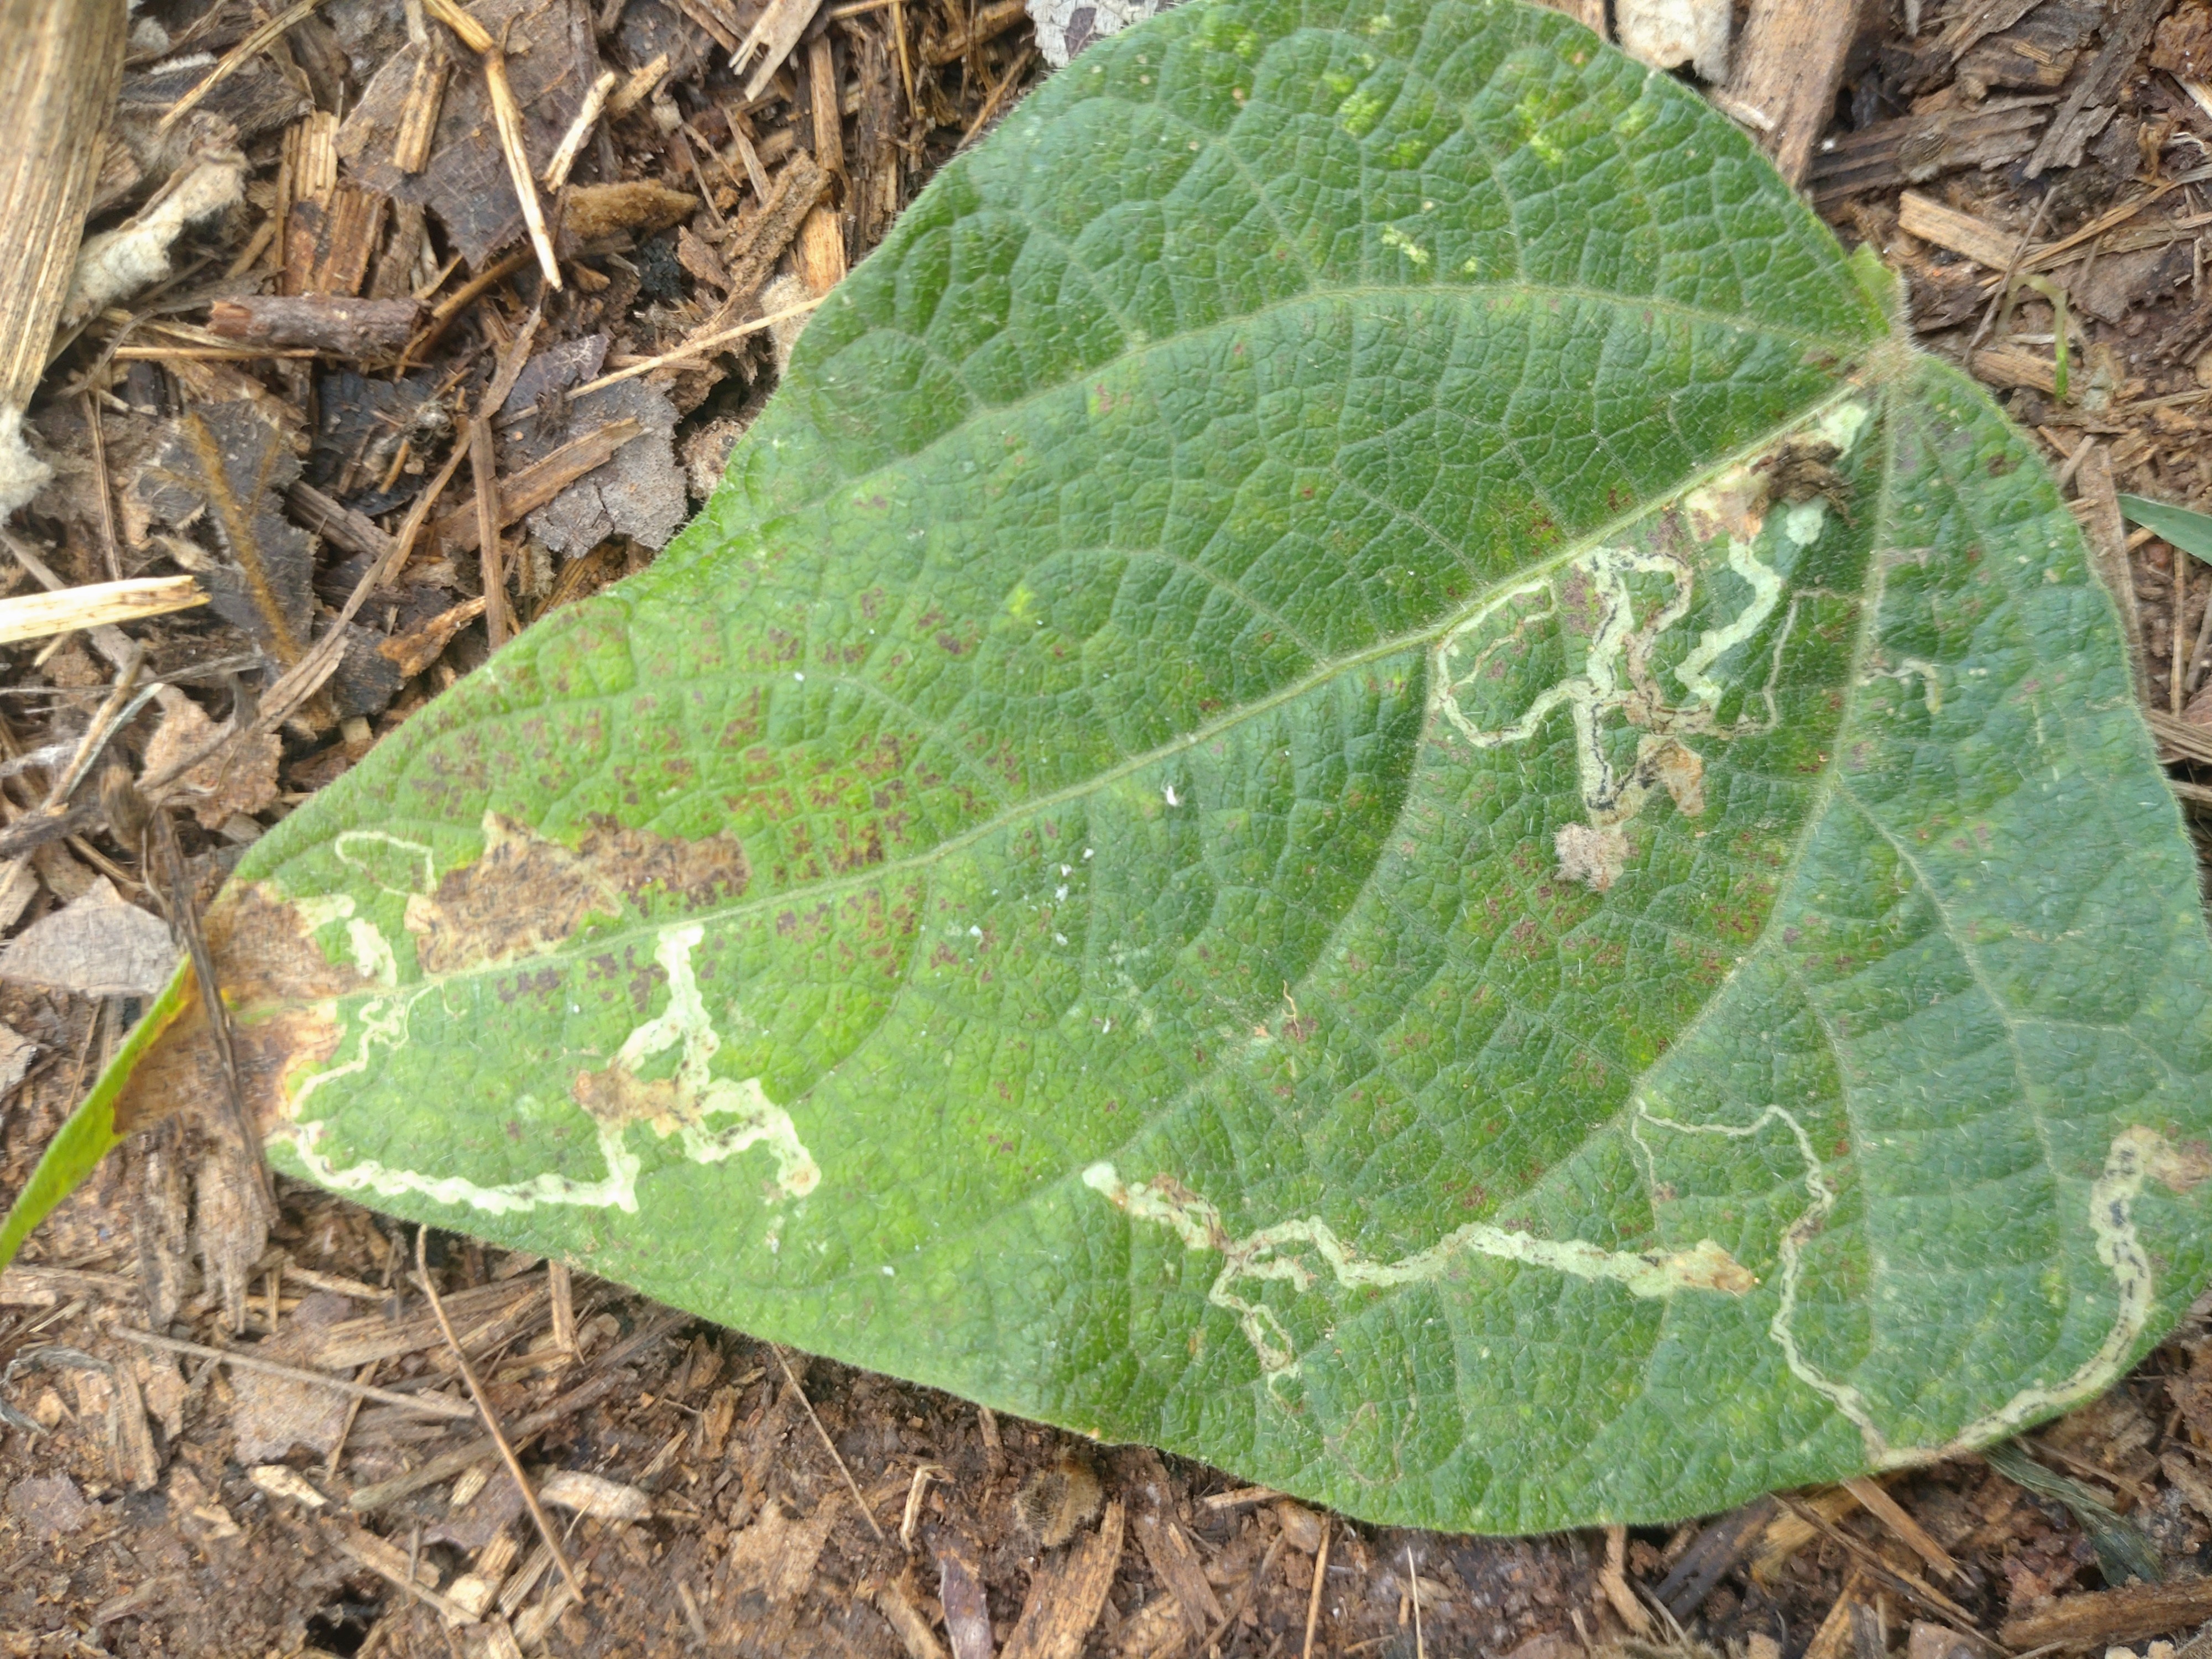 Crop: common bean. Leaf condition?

anthracnose
